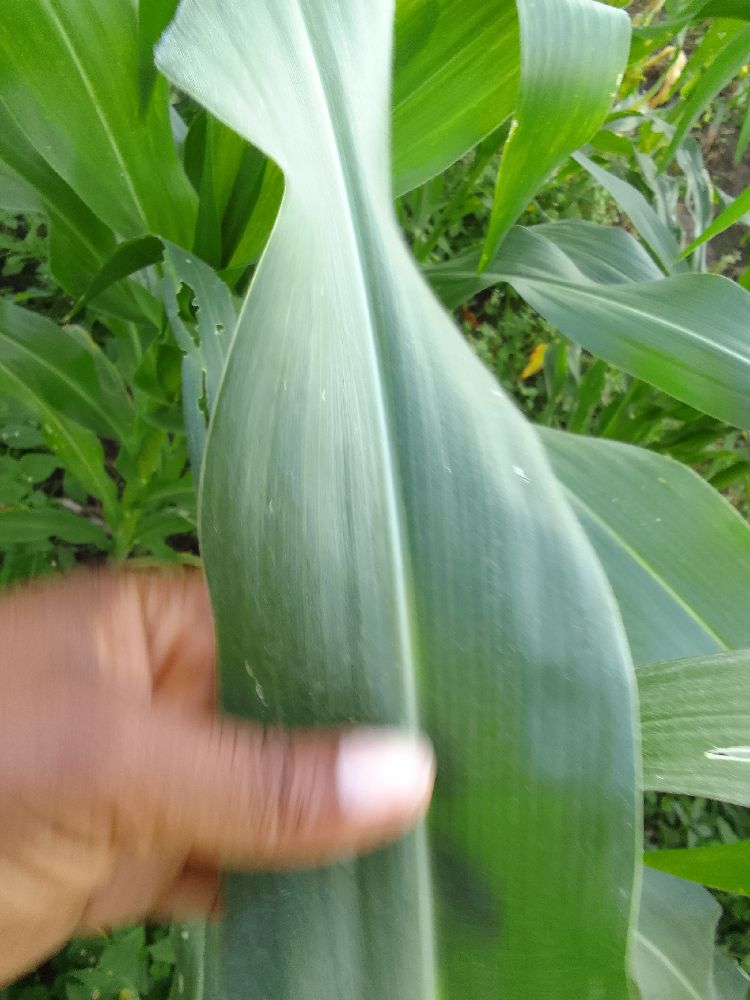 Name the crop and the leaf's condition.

maize, healthy
